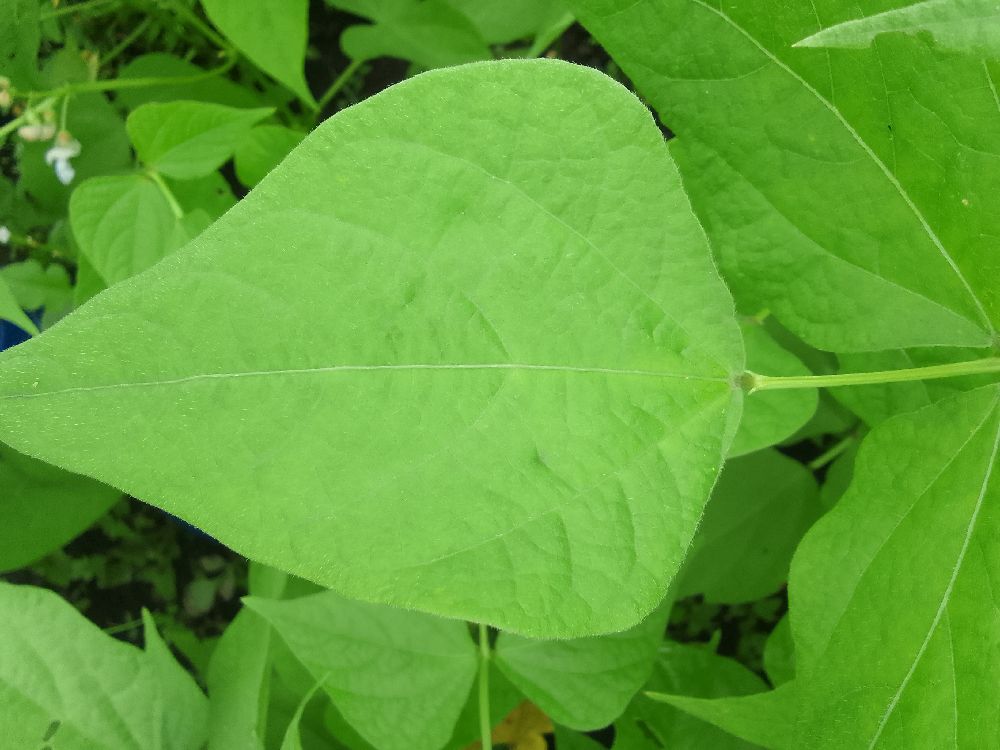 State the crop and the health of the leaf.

common bean, healthy
